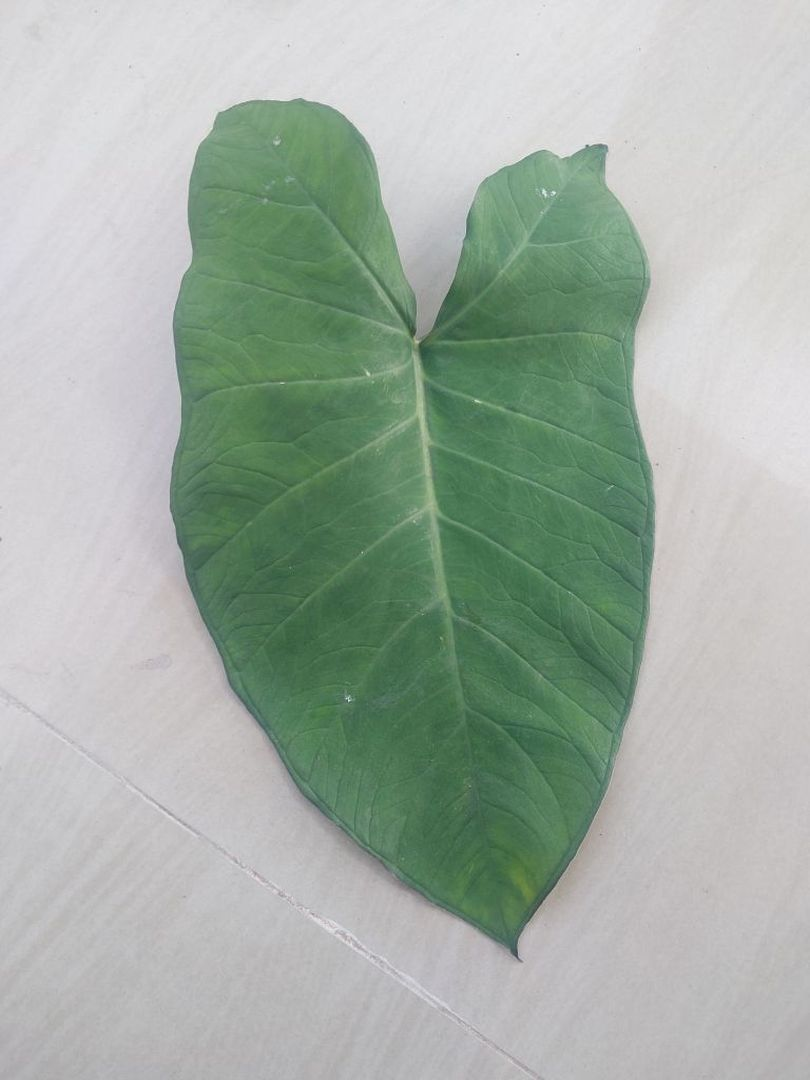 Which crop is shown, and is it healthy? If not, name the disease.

taro, healthy
